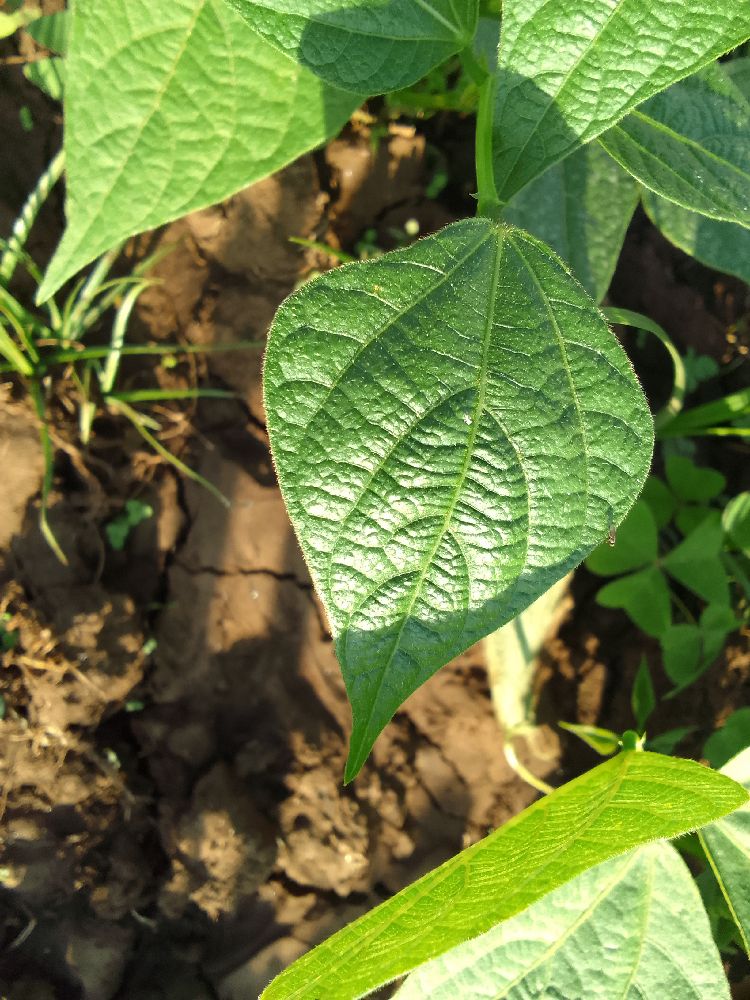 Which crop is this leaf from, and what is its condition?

common bean, healthy
